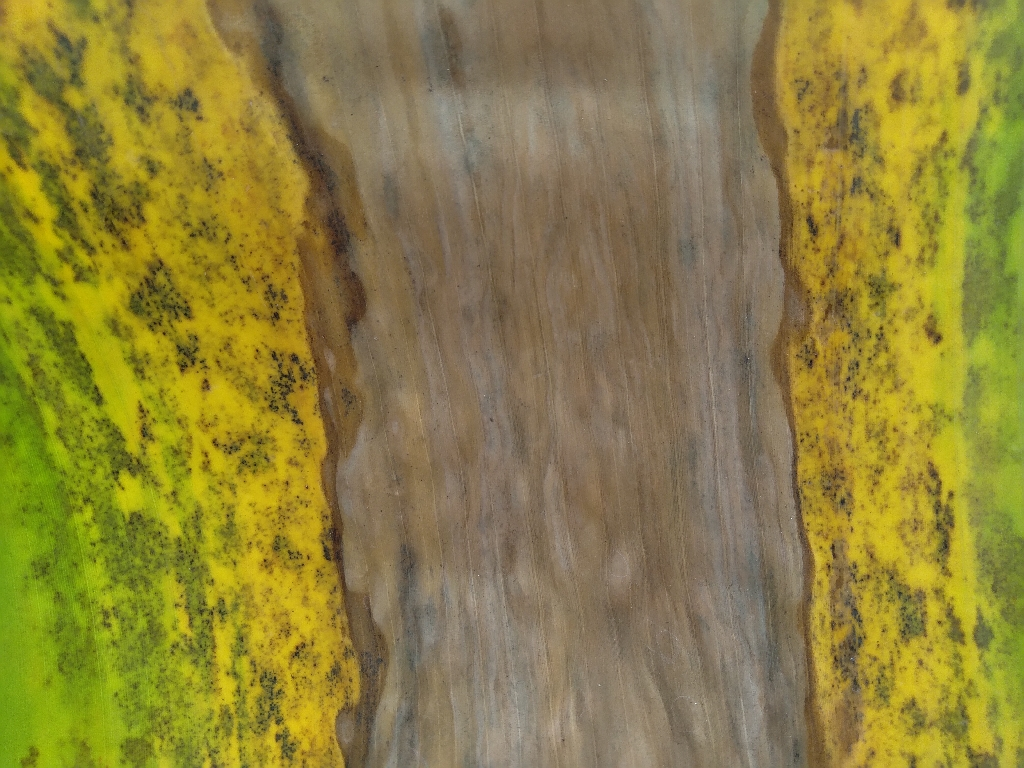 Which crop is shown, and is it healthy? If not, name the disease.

banana, black sigatoka
